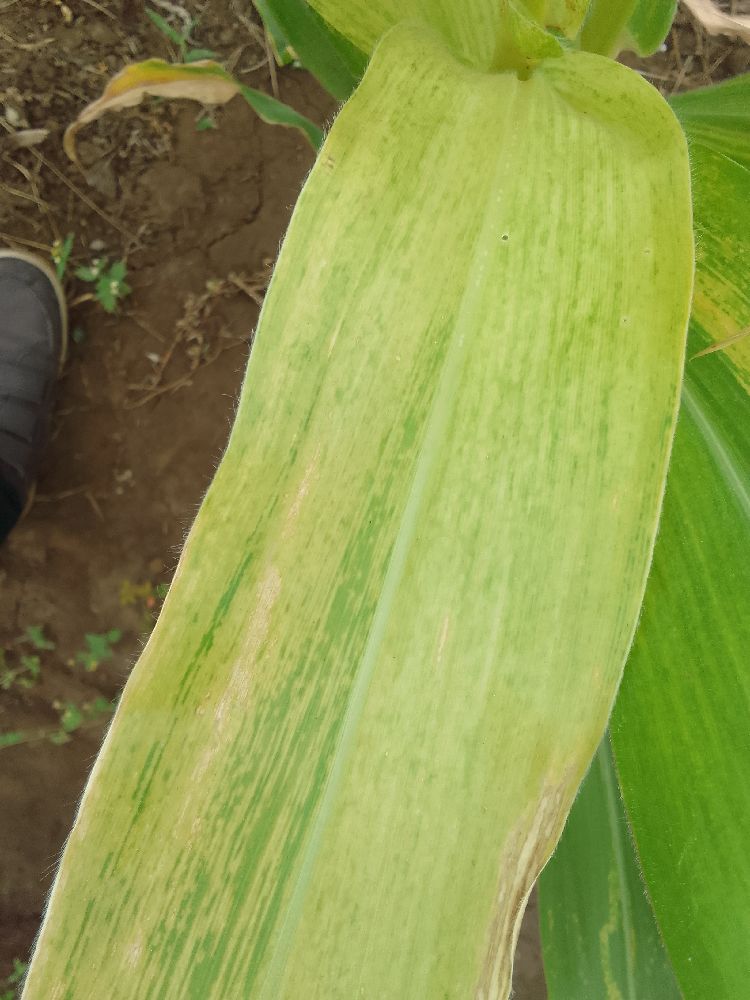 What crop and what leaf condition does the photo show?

maize, maize lethal necrosis
